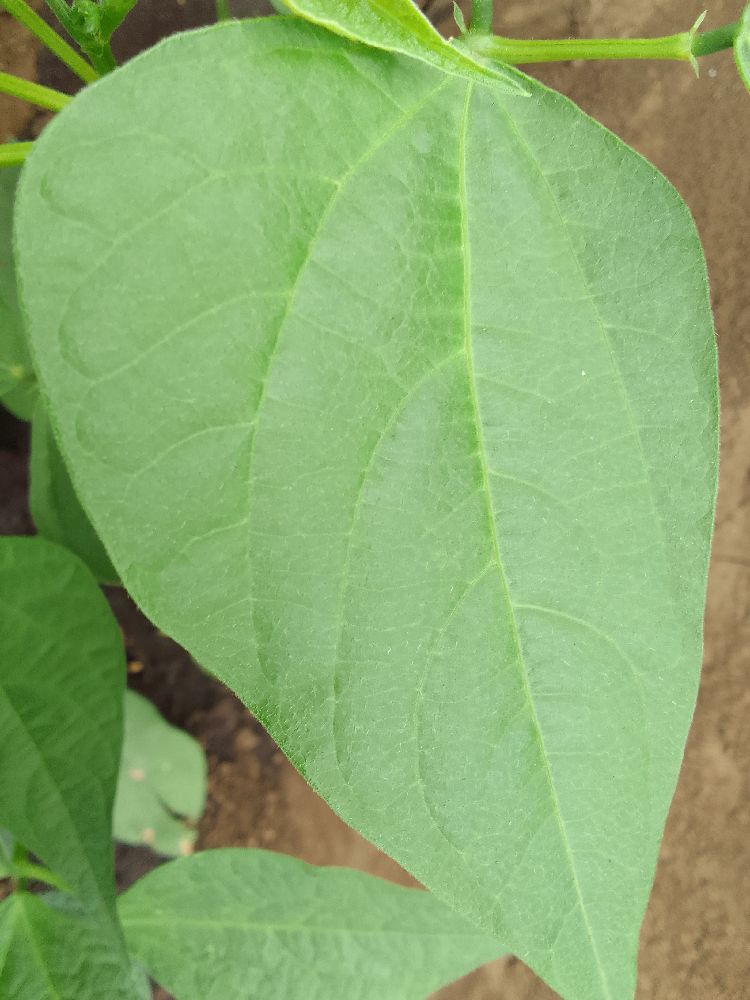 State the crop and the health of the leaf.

common bean, healthy
